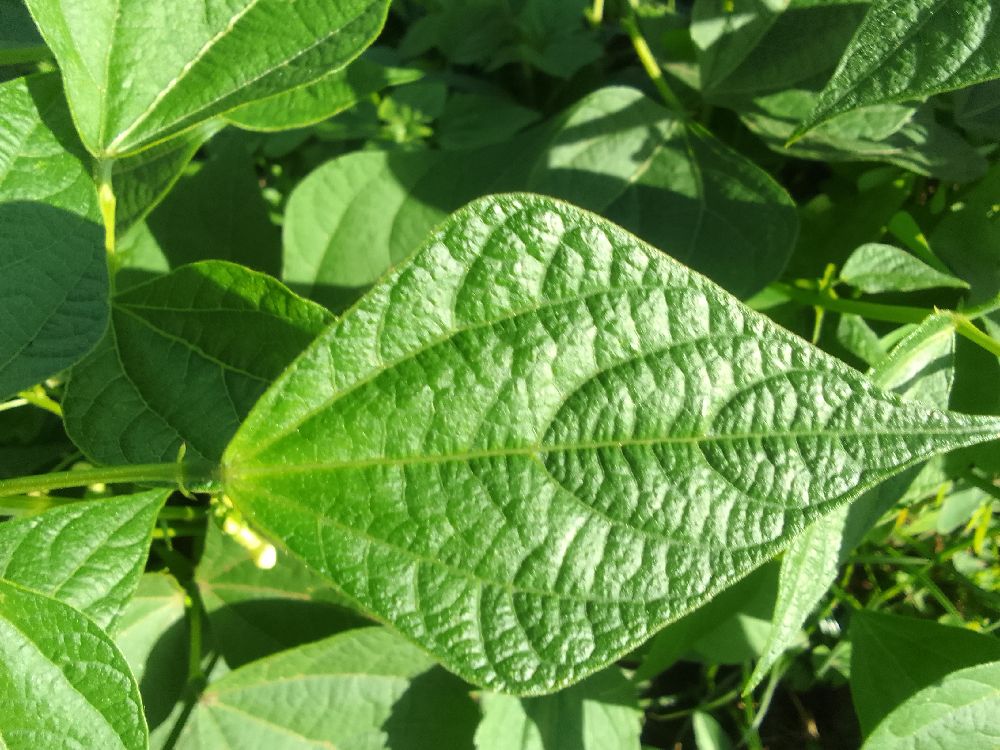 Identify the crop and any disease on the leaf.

common bean, healthy
